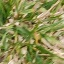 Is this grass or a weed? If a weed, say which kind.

grass
